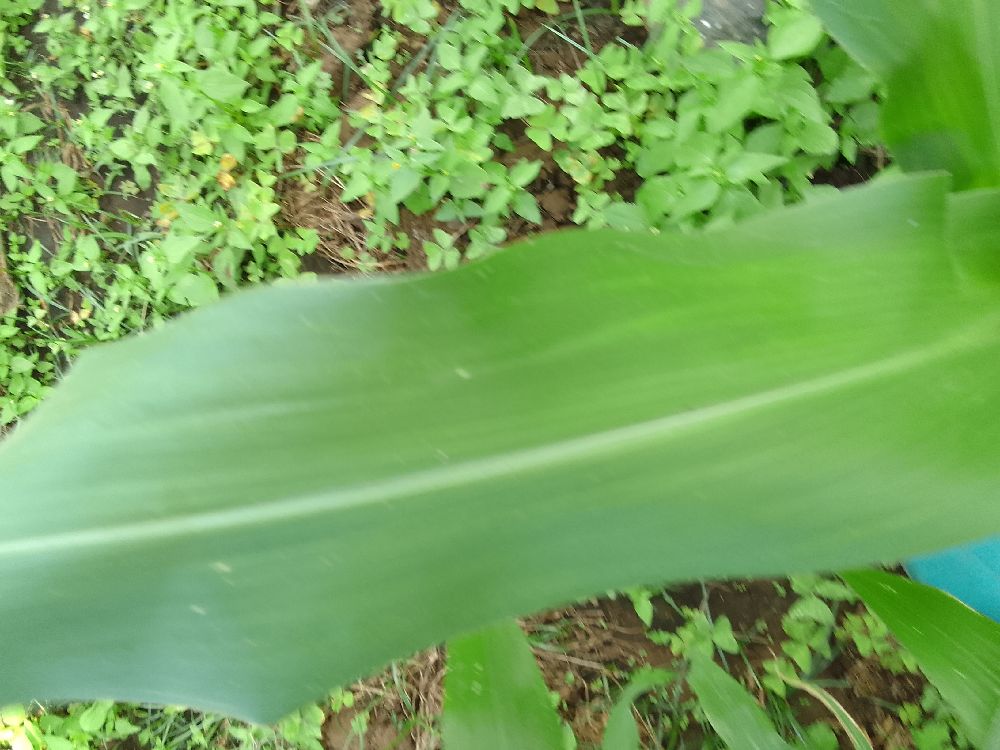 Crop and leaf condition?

maize, healthy
